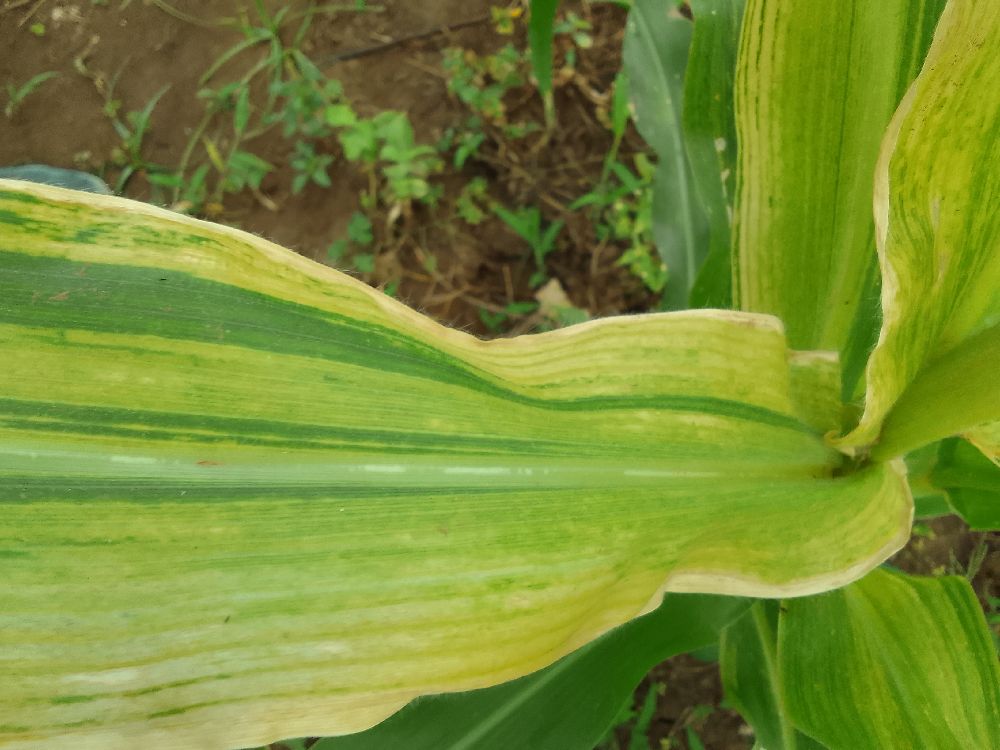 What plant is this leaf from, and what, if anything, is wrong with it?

maize, maize lethal necrosis
